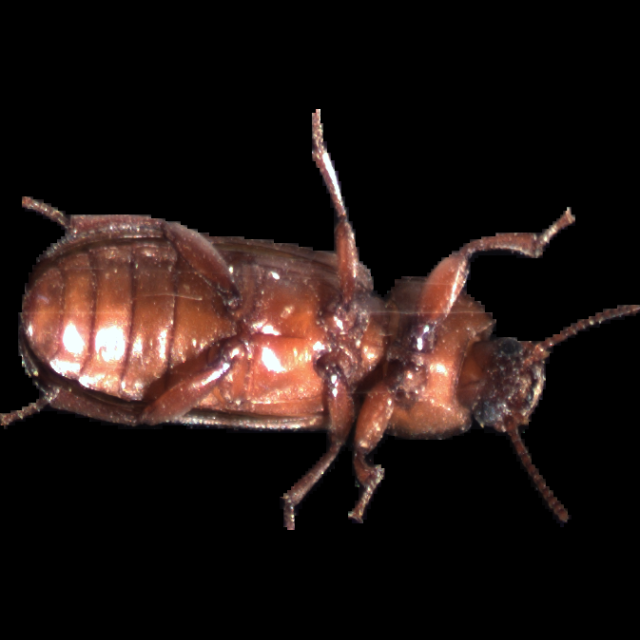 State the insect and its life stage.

mealworm beetle
